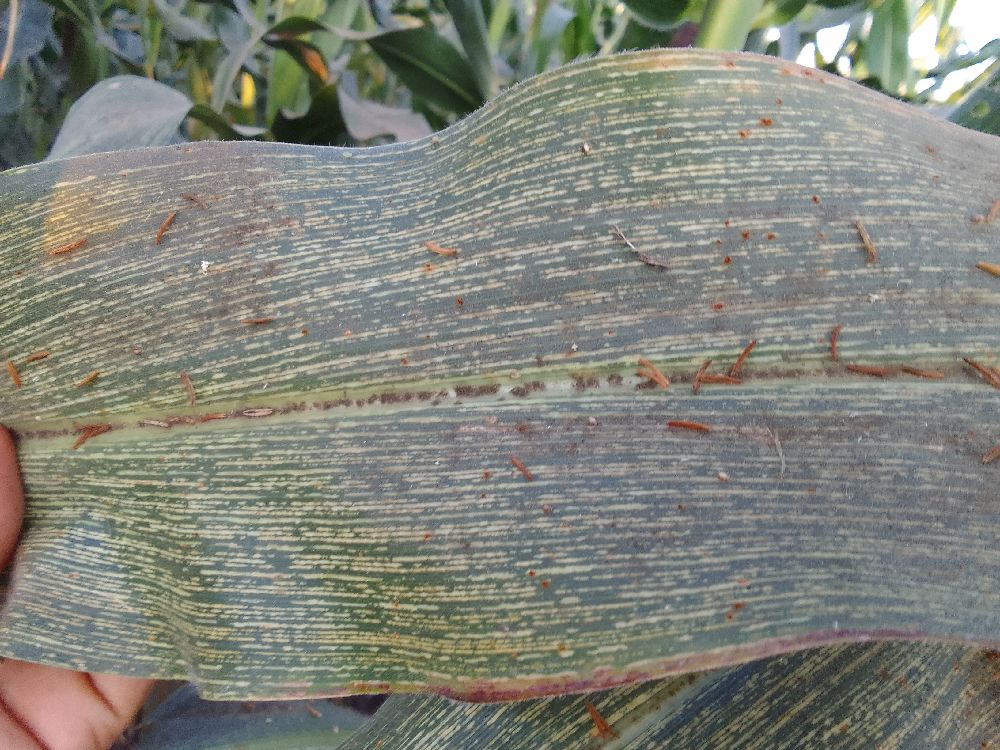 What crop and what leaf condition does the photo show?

maize, maize streak virus
